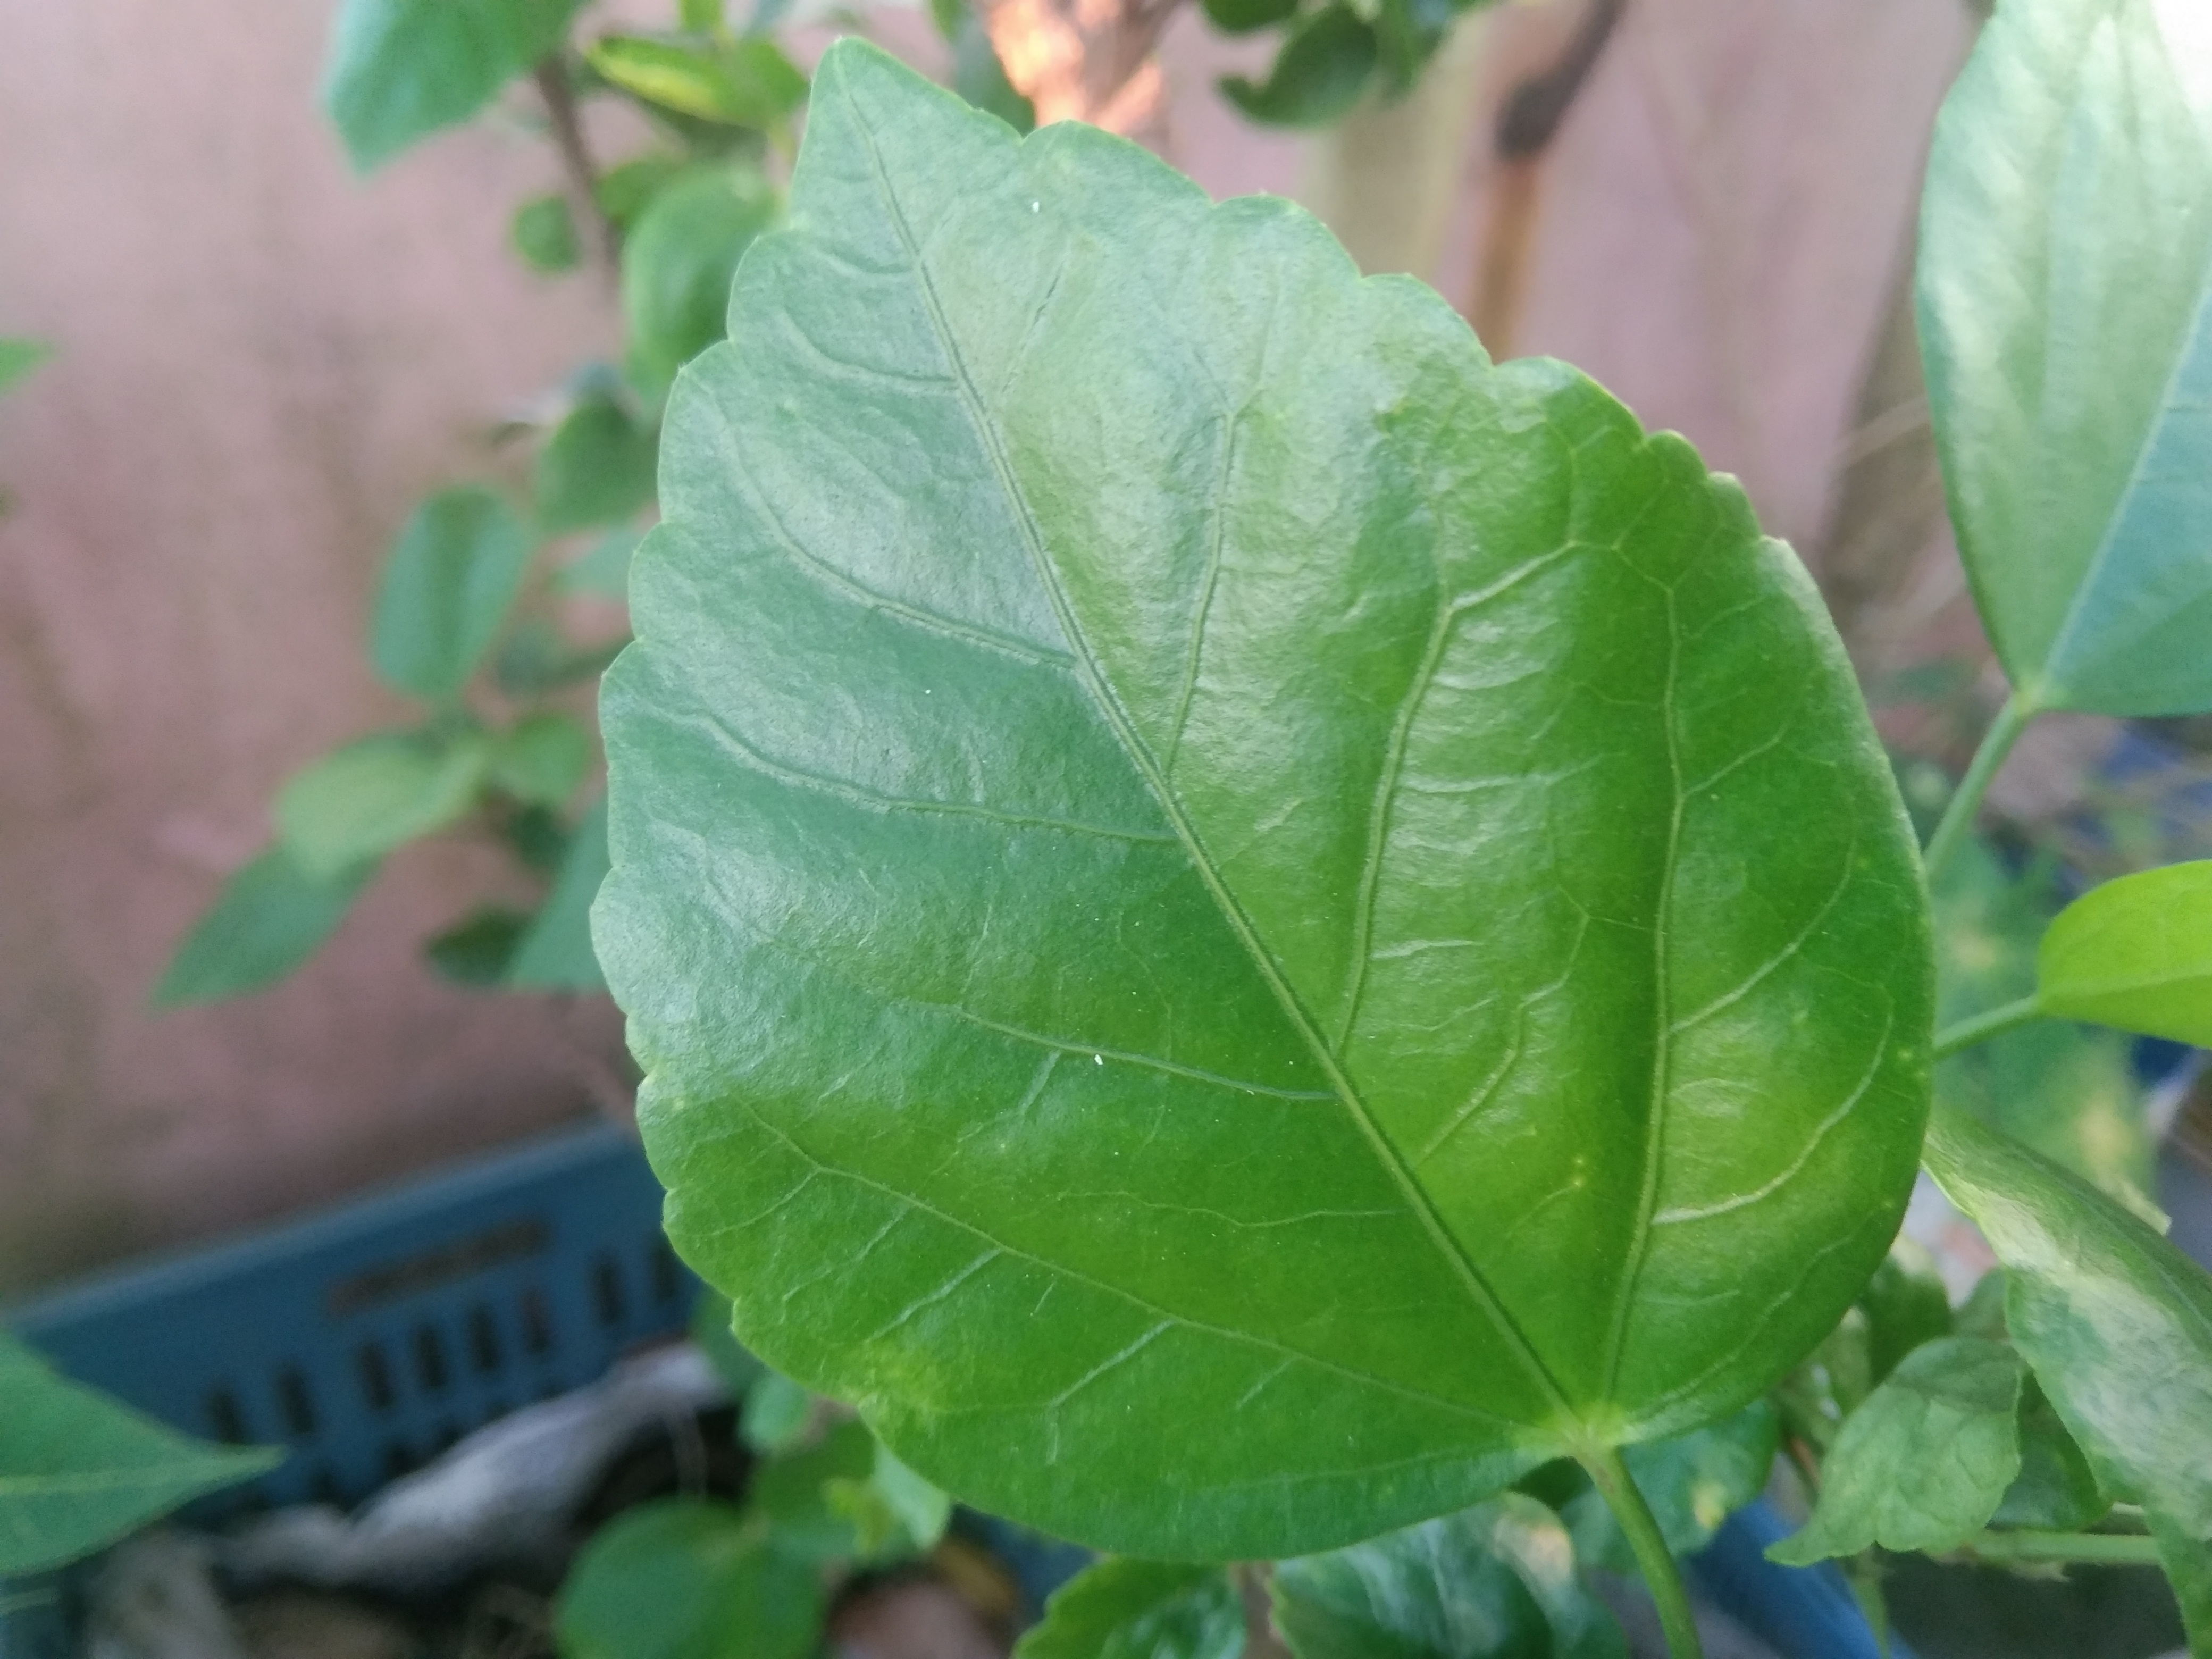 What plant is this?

hibiscus
